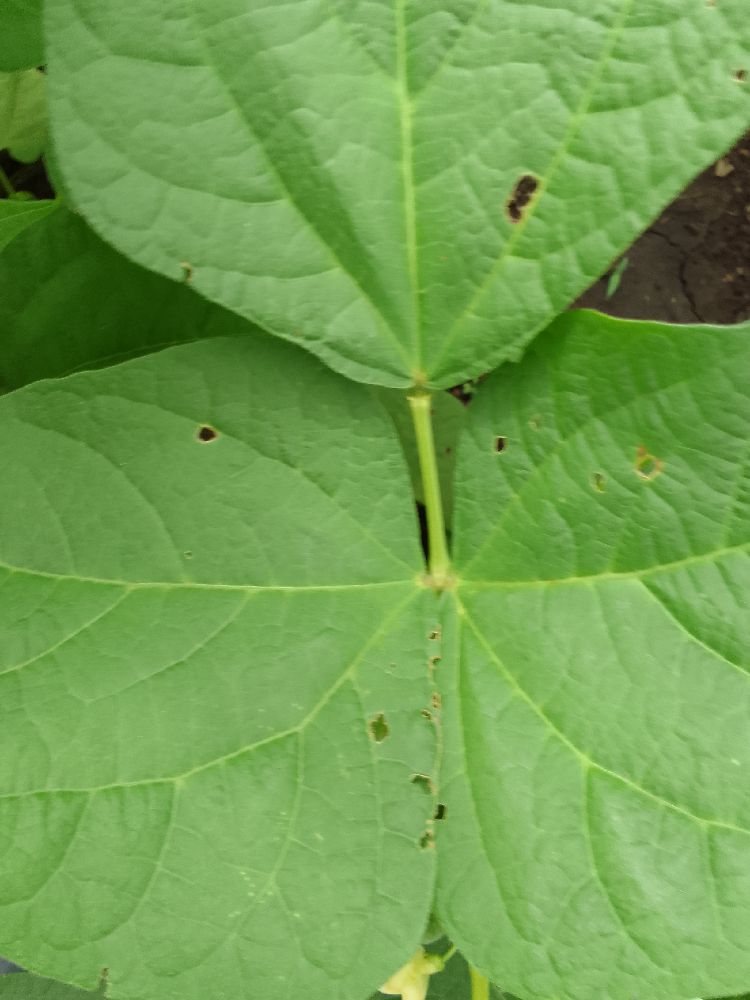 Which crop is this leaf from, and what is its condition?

common bean, healthy
